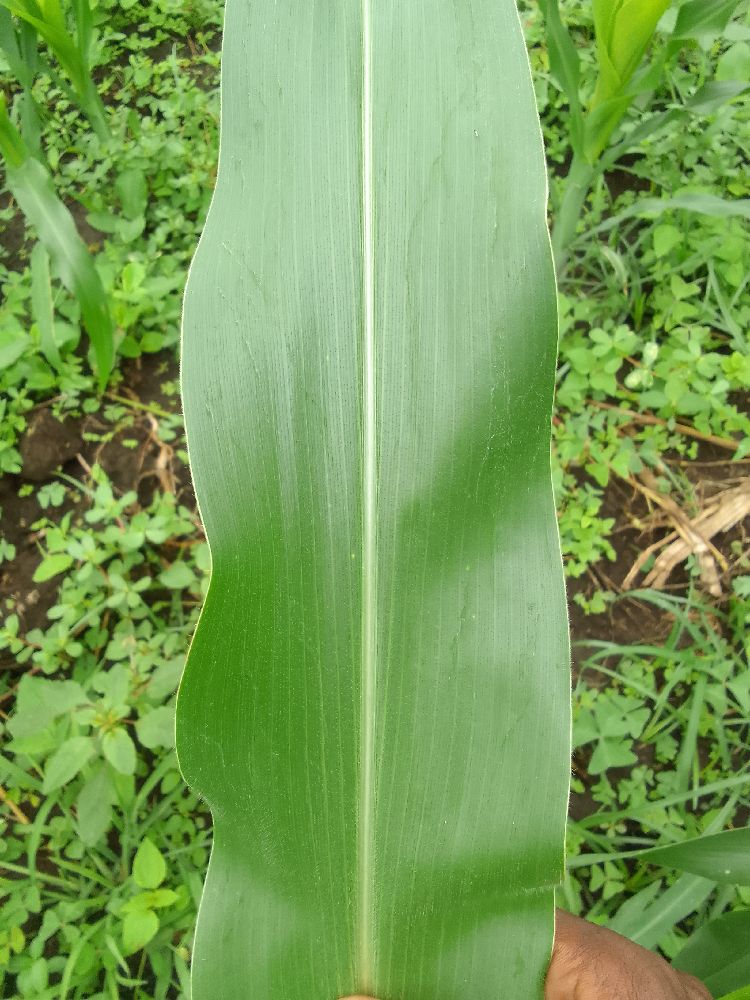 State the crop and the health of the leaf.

maize, healthy
